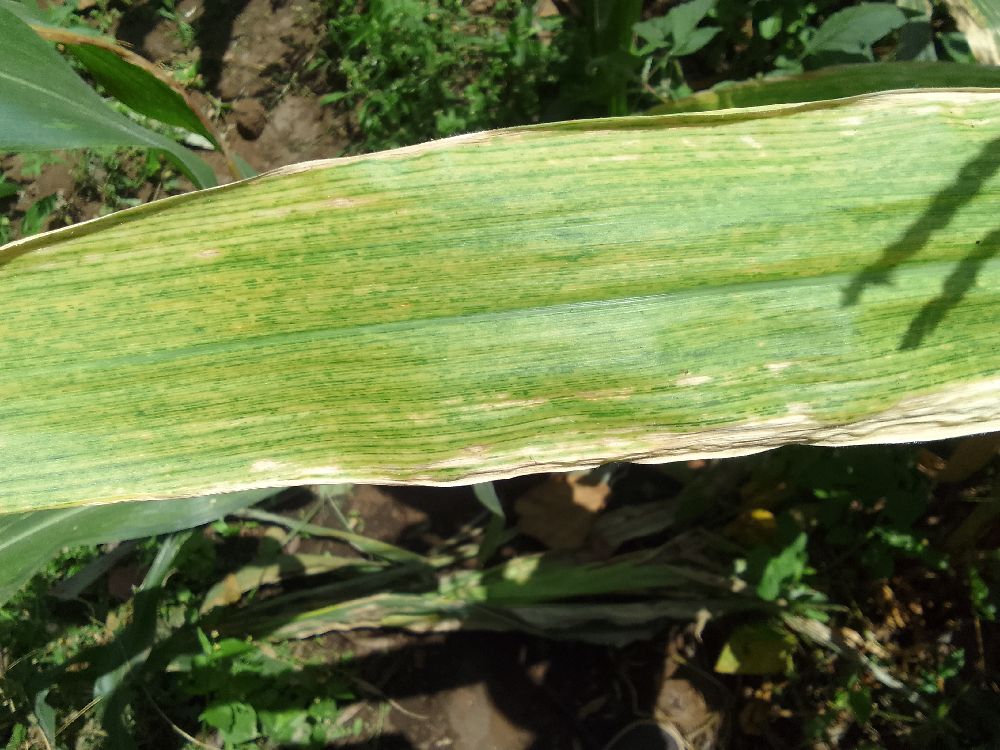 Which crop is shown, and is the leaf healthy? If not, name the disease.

maize, maize lethal necrosis
